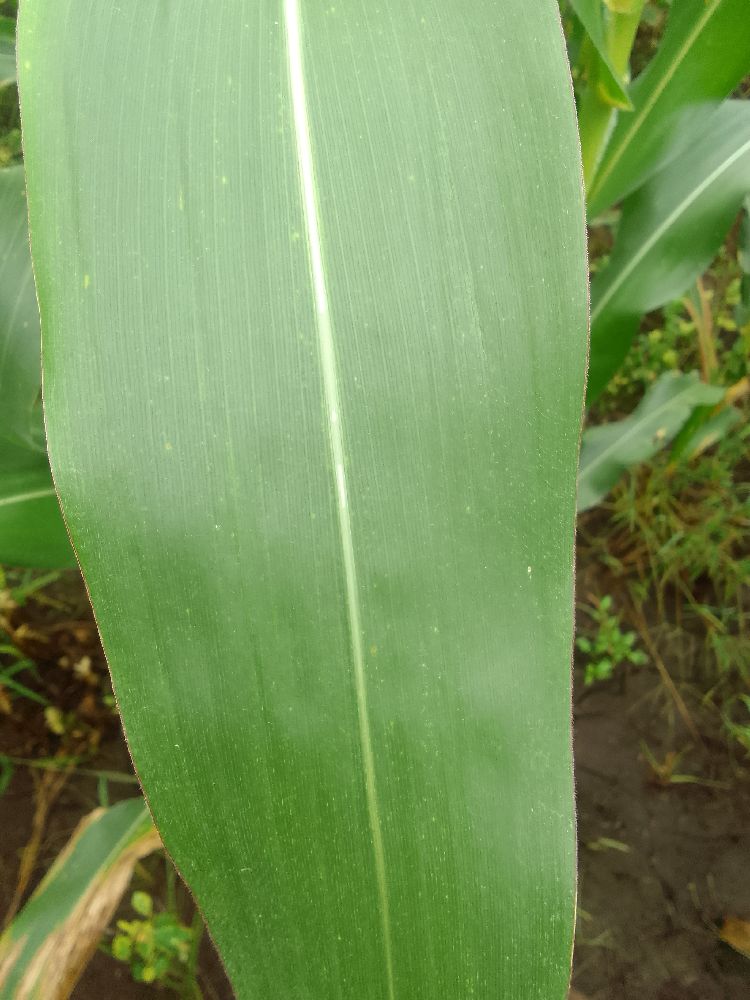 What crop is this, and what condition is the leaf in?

maize, healthy
